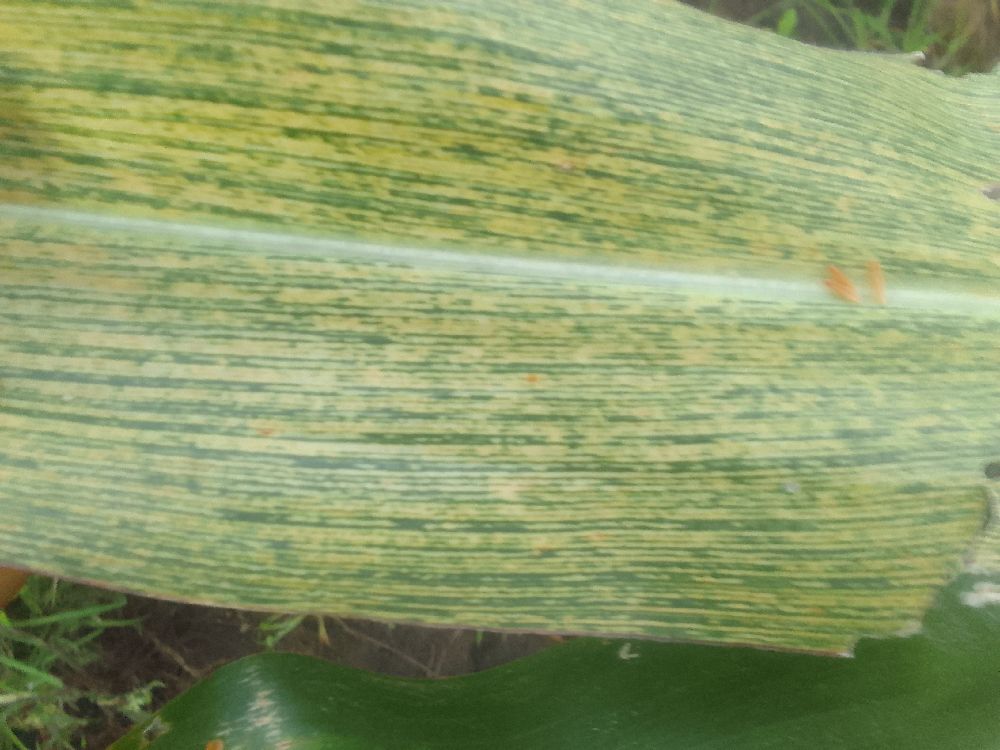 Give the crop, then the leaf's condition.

maize, maize streak virus
